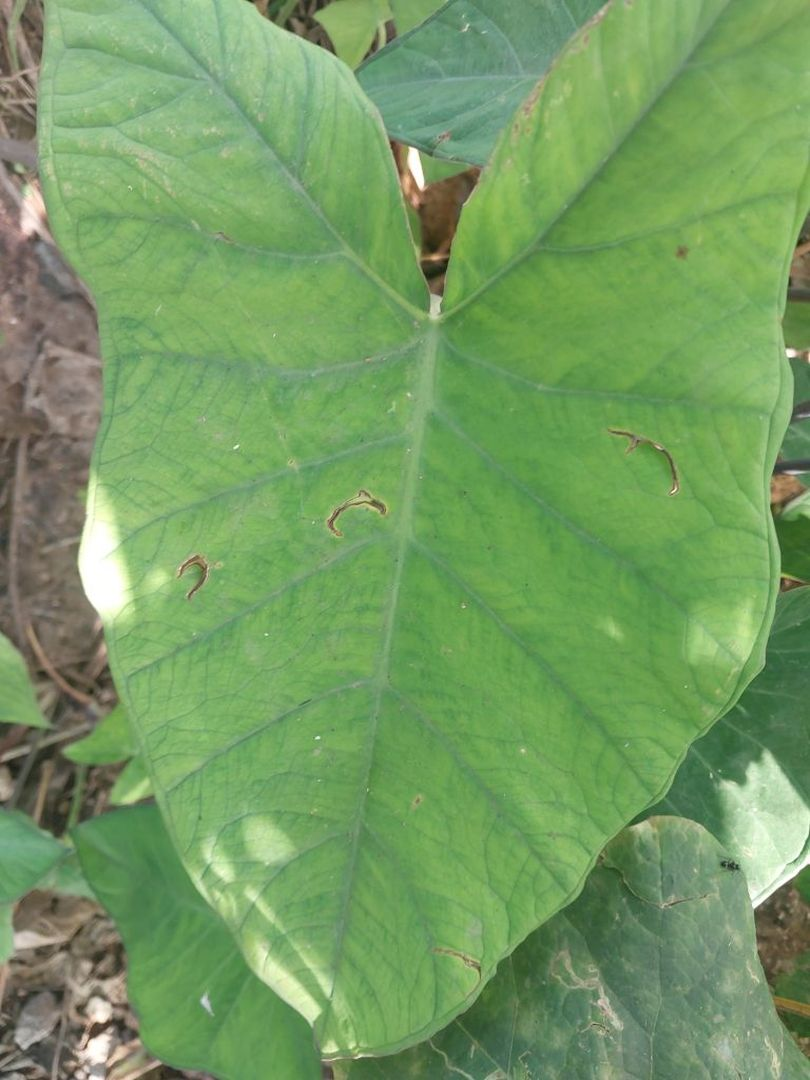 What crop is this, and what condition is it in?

taro, mosaic
